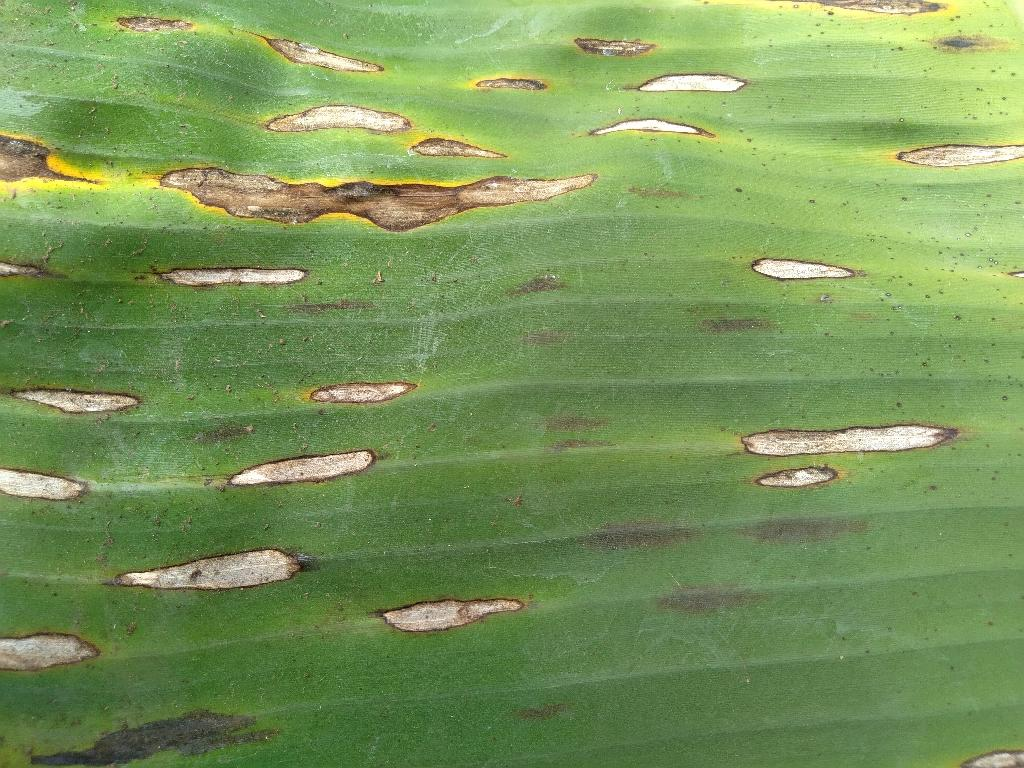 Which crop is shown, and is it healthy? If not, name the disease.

banana, black sigatoka
